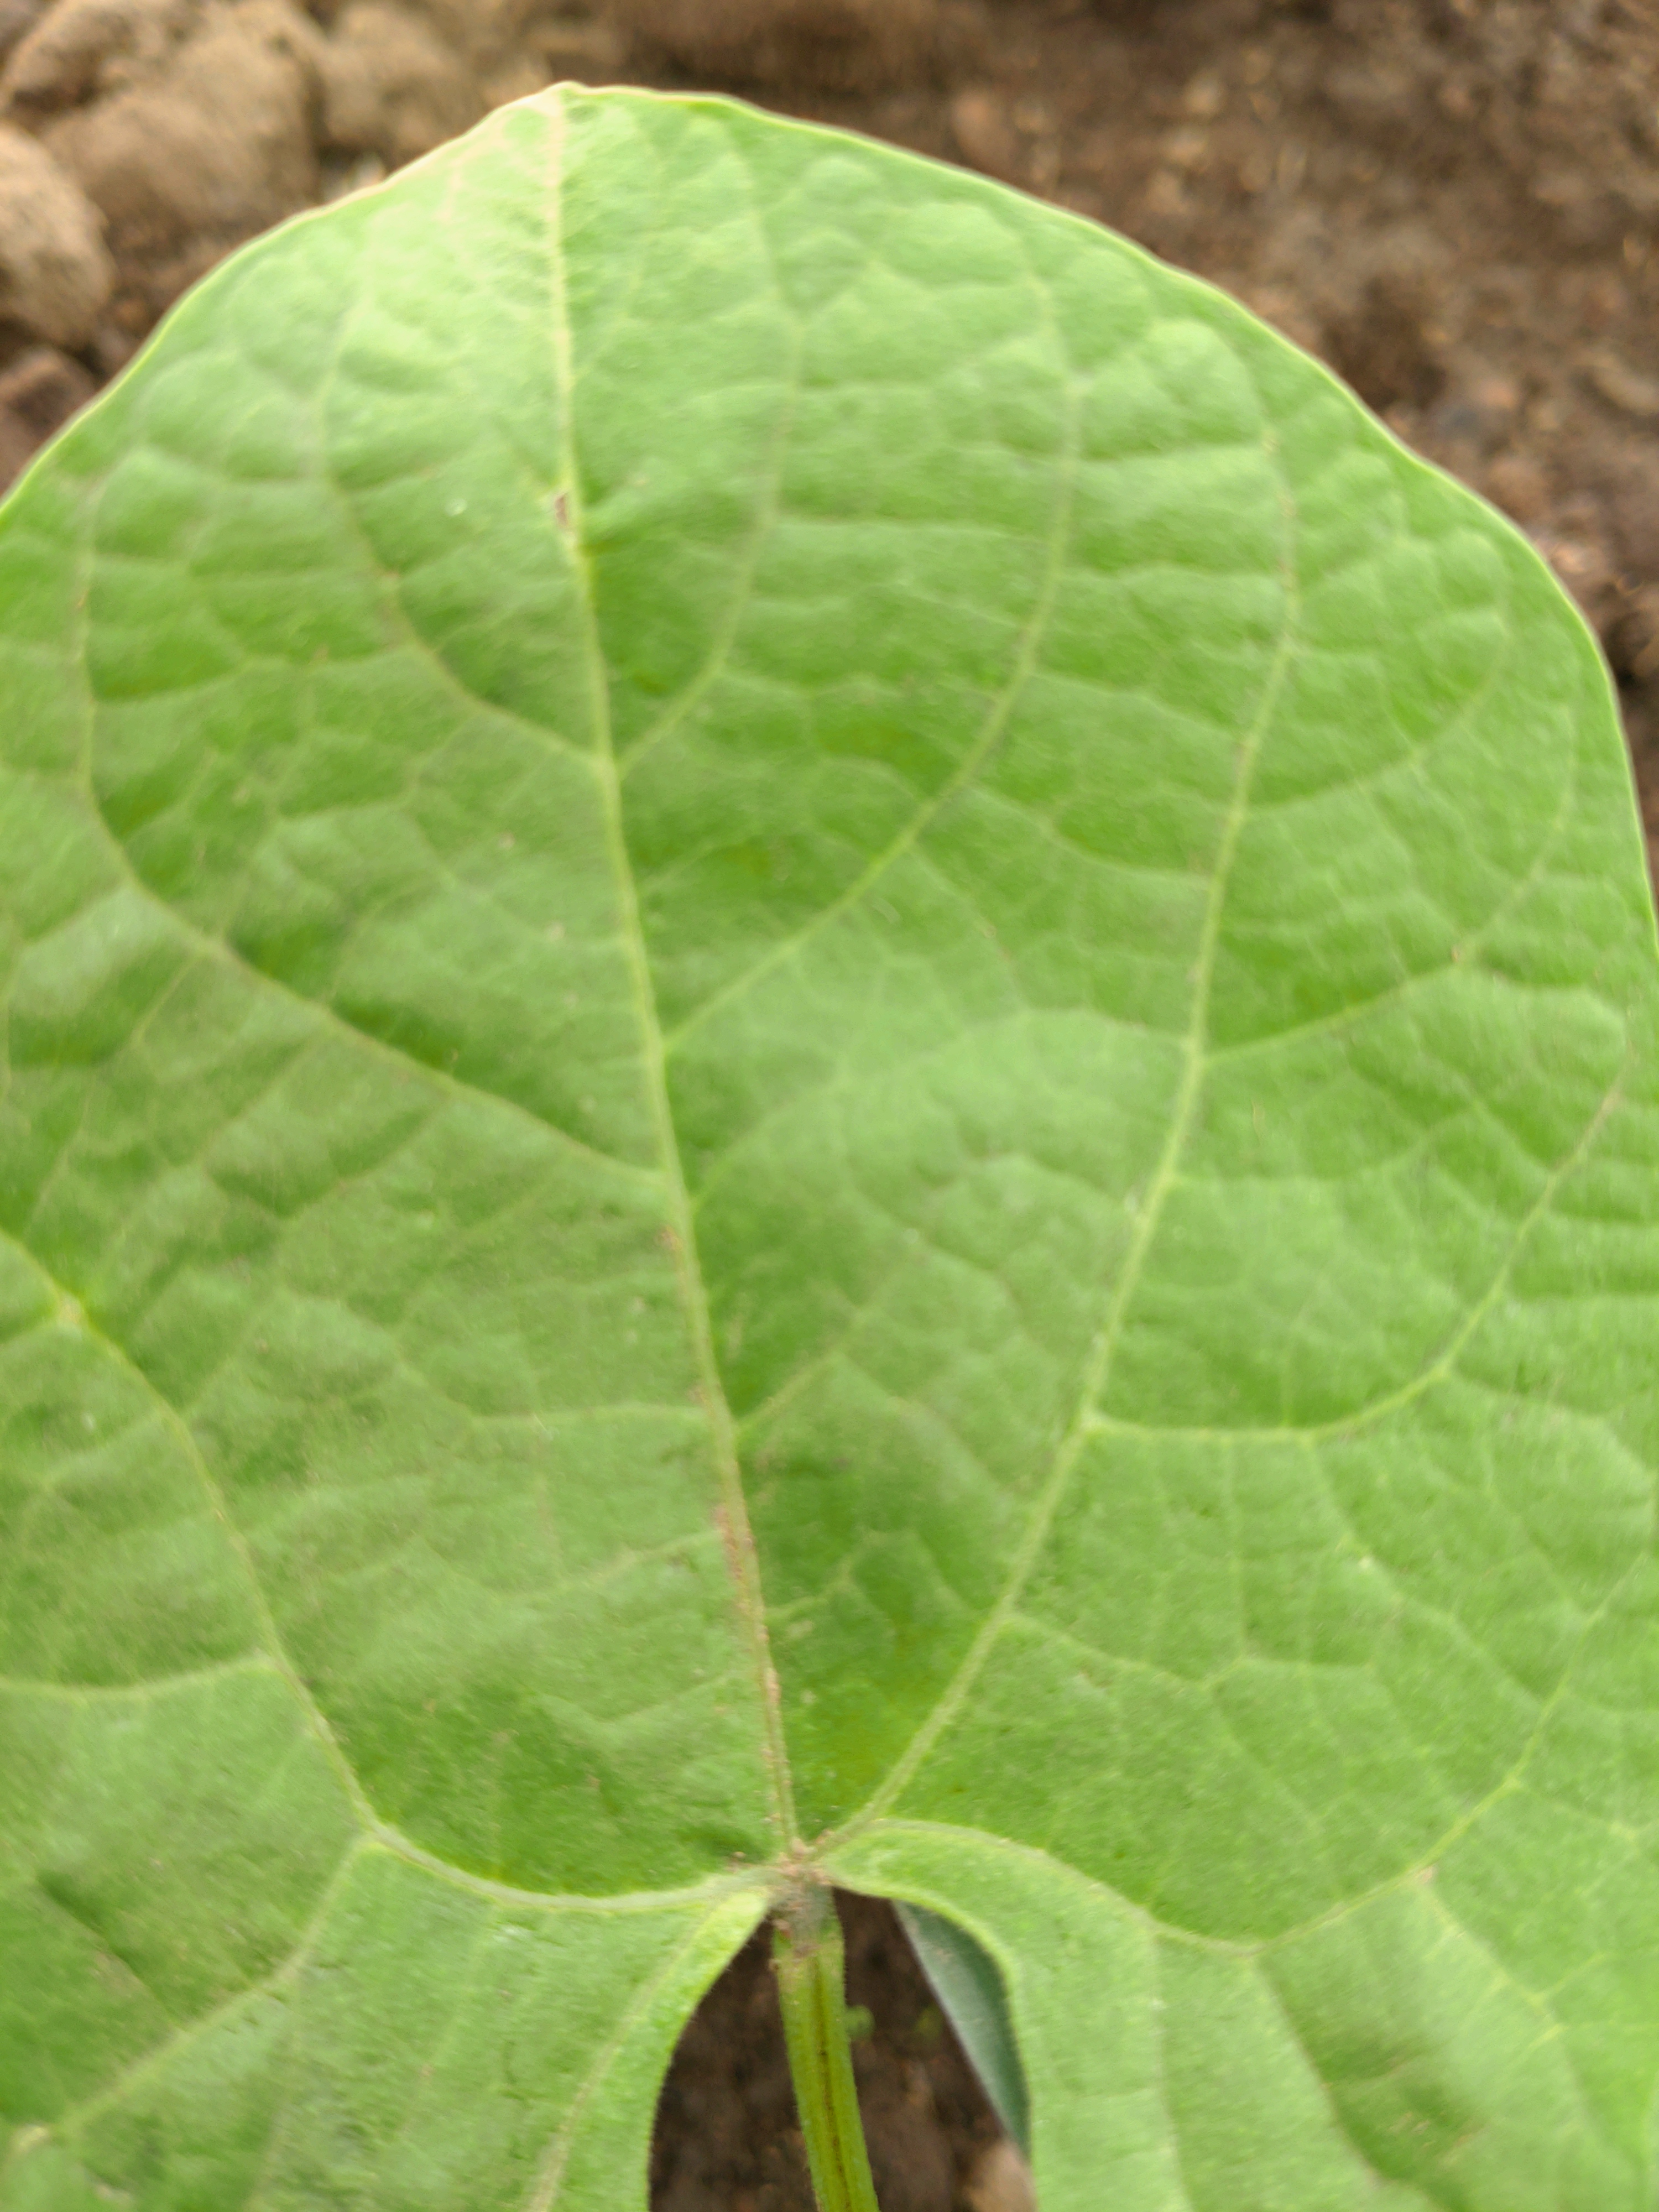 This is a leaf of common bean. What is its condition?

healthy
